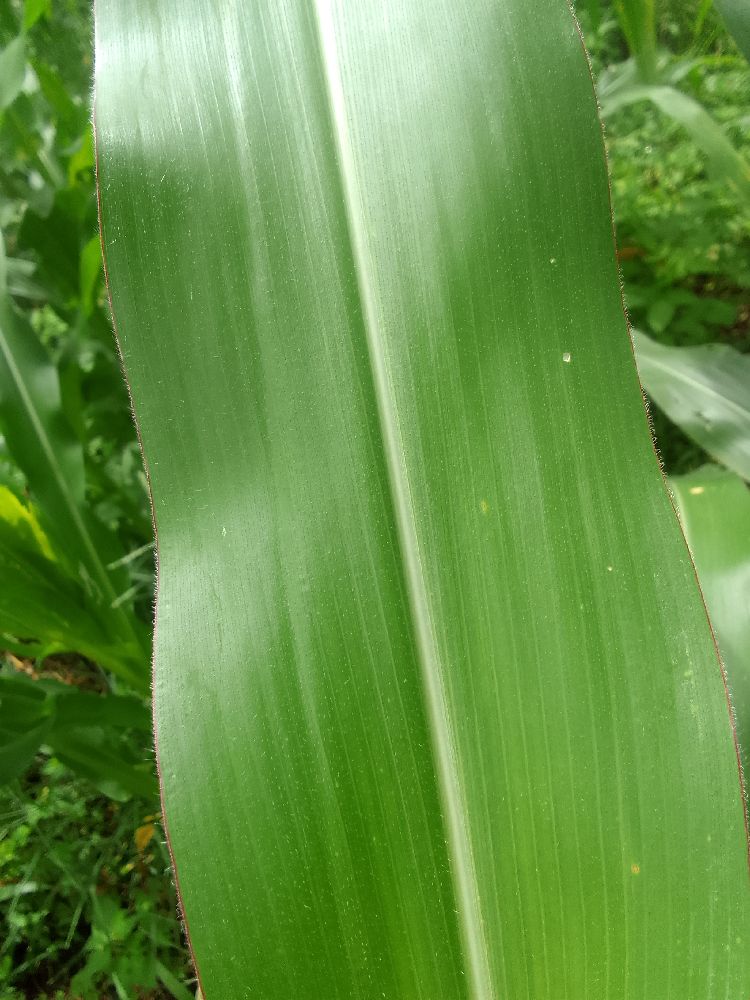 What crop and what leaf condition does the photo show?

maize, healthy
